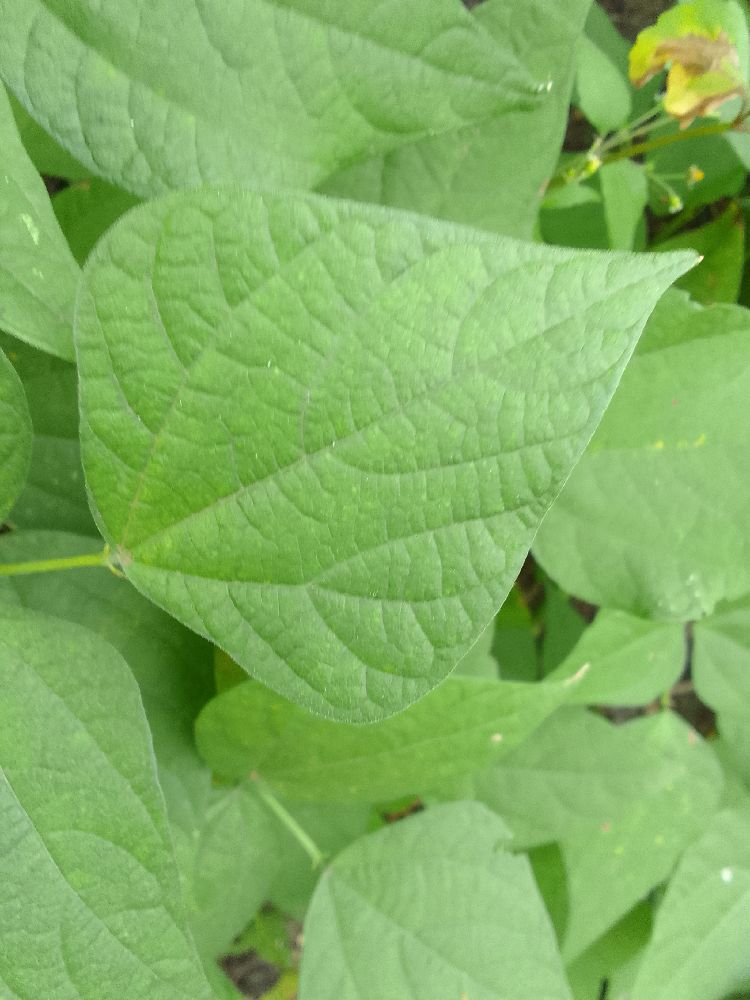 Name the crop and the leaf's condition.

common bean, healthy
